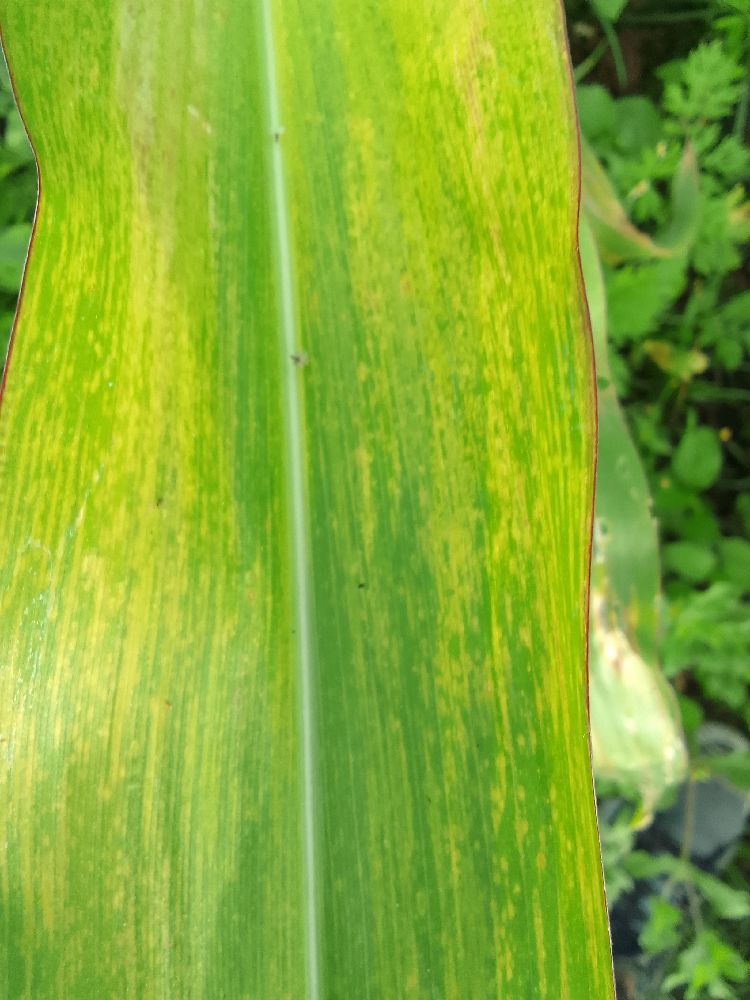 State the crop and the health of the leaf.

maize, maize lethal necrosis
